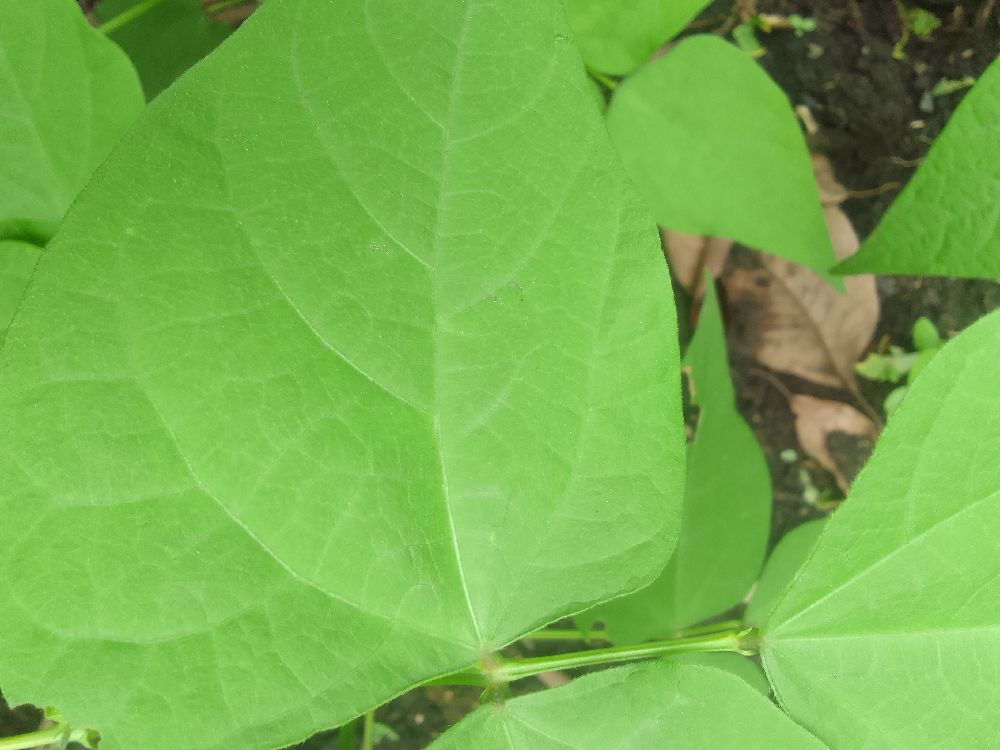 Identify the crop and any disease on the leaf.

common bean, healthy
